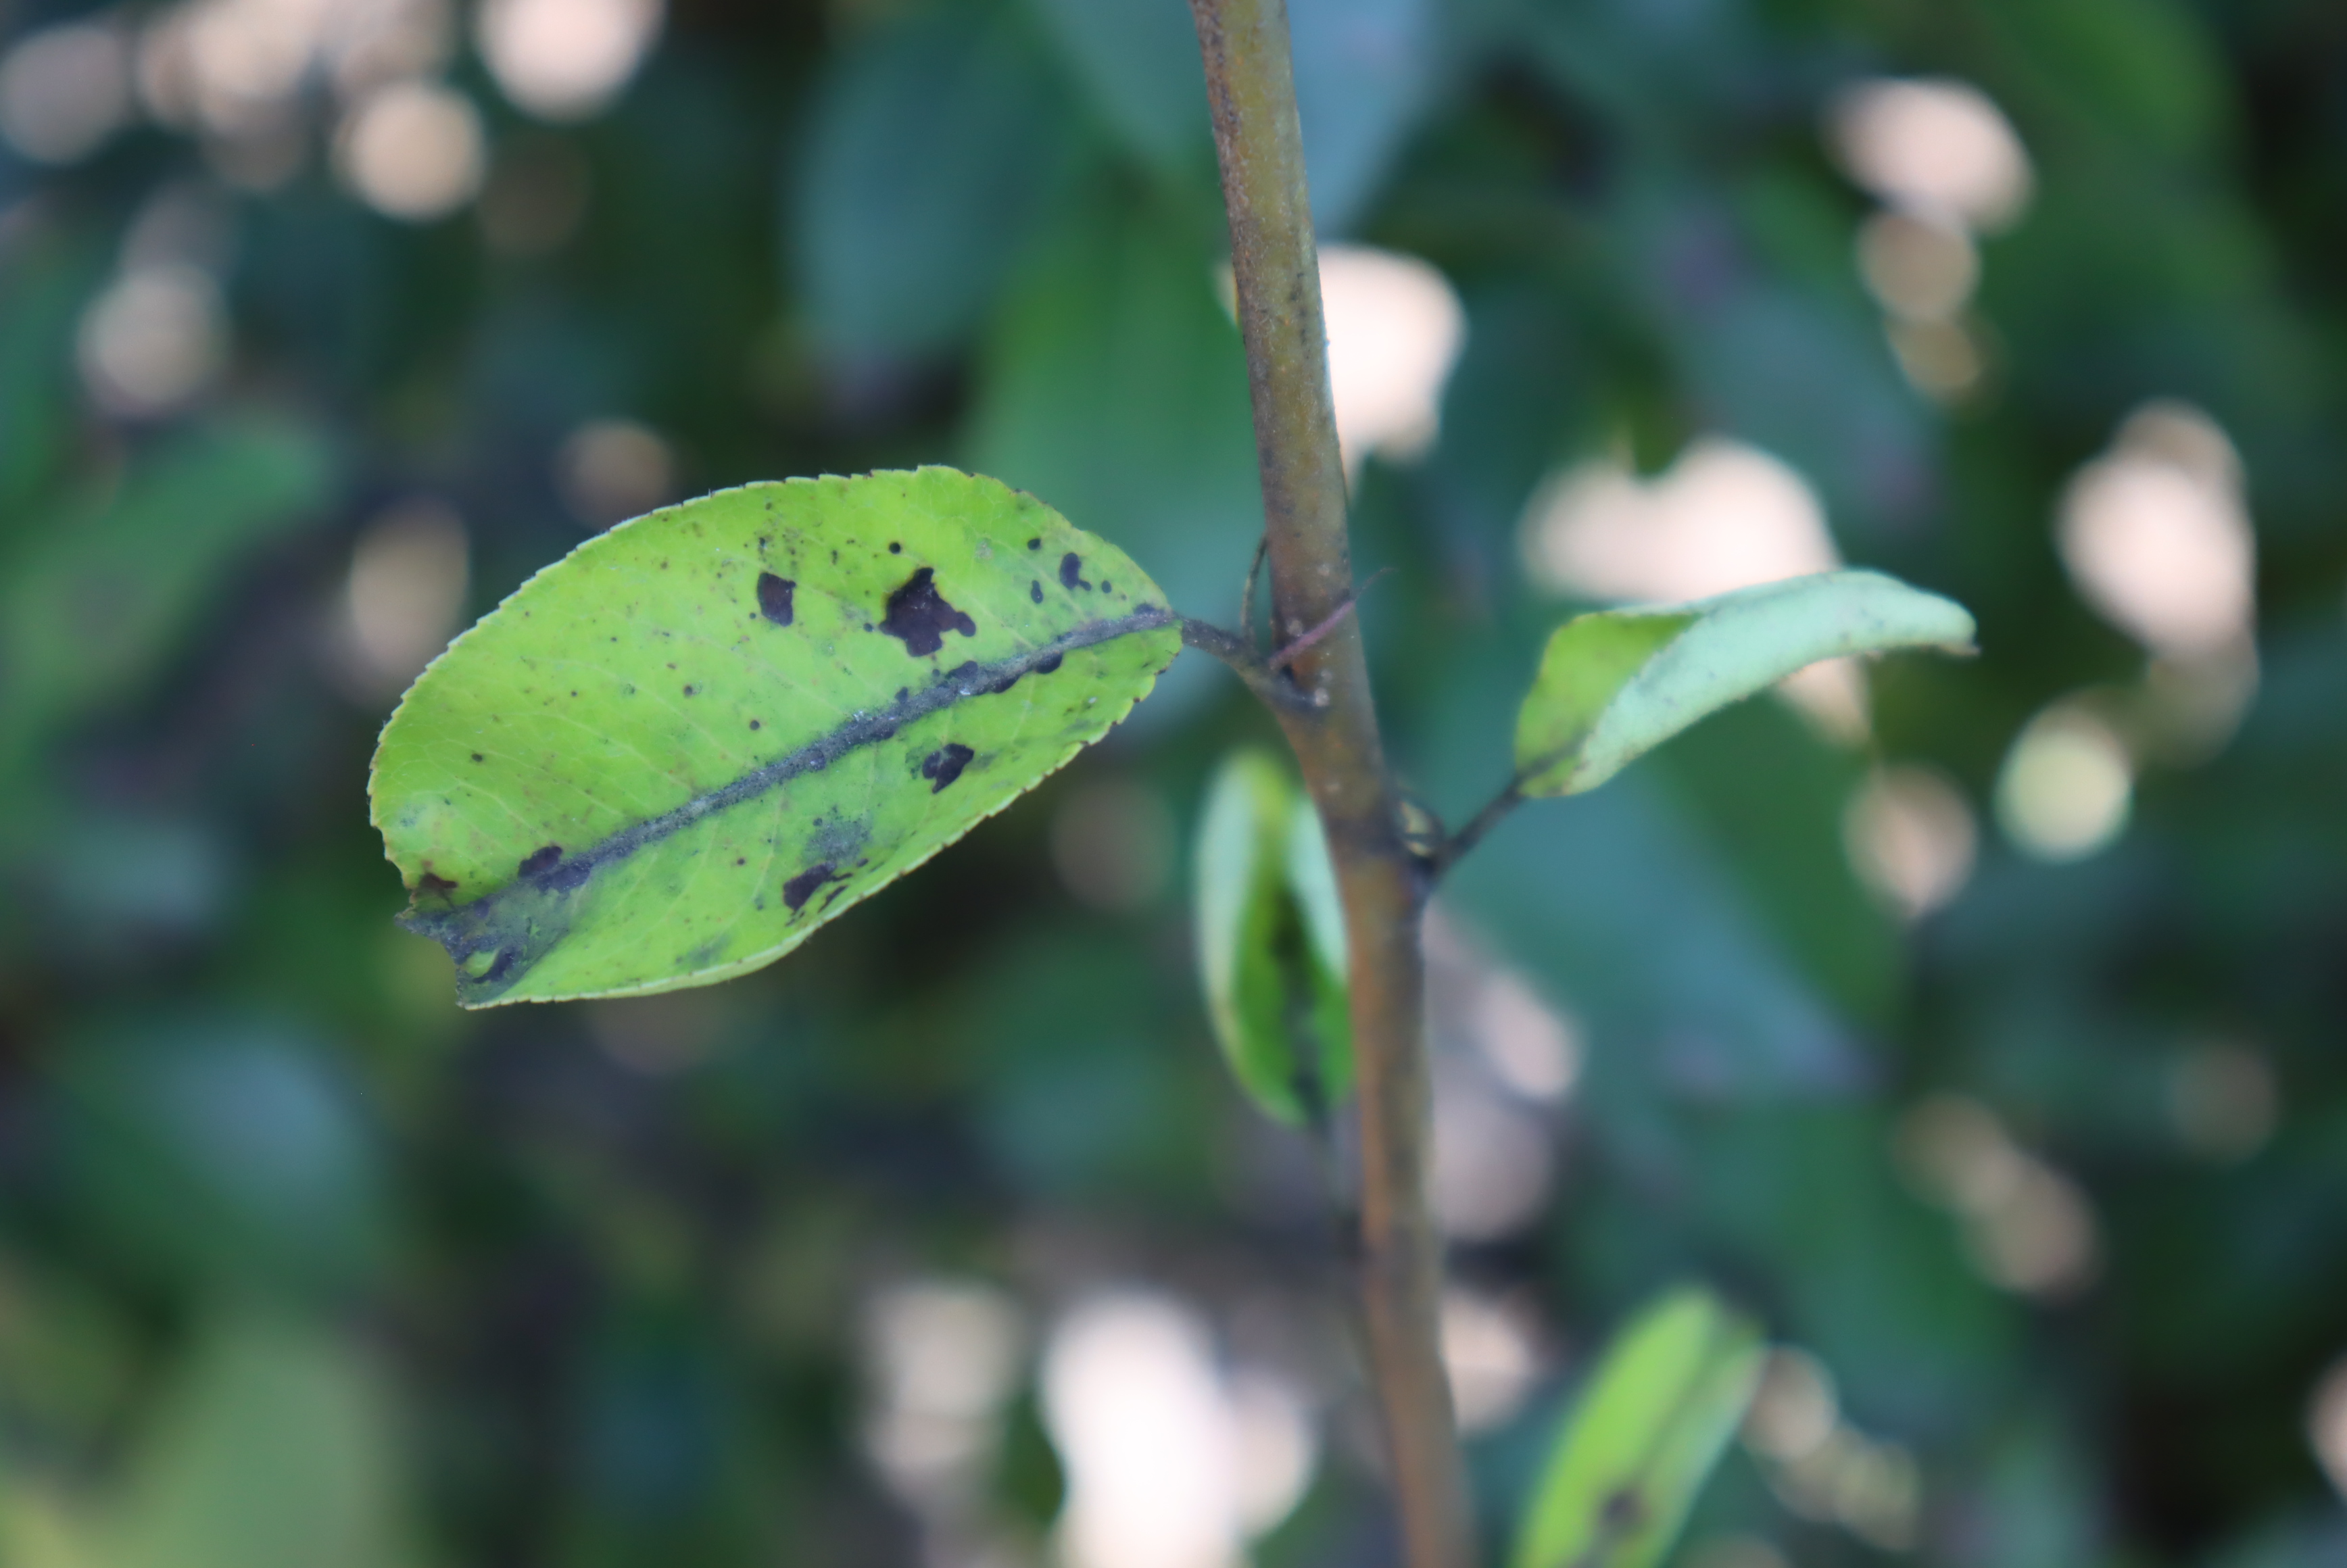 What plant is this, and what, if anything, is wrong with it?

pear, chemical damage, psyllid
